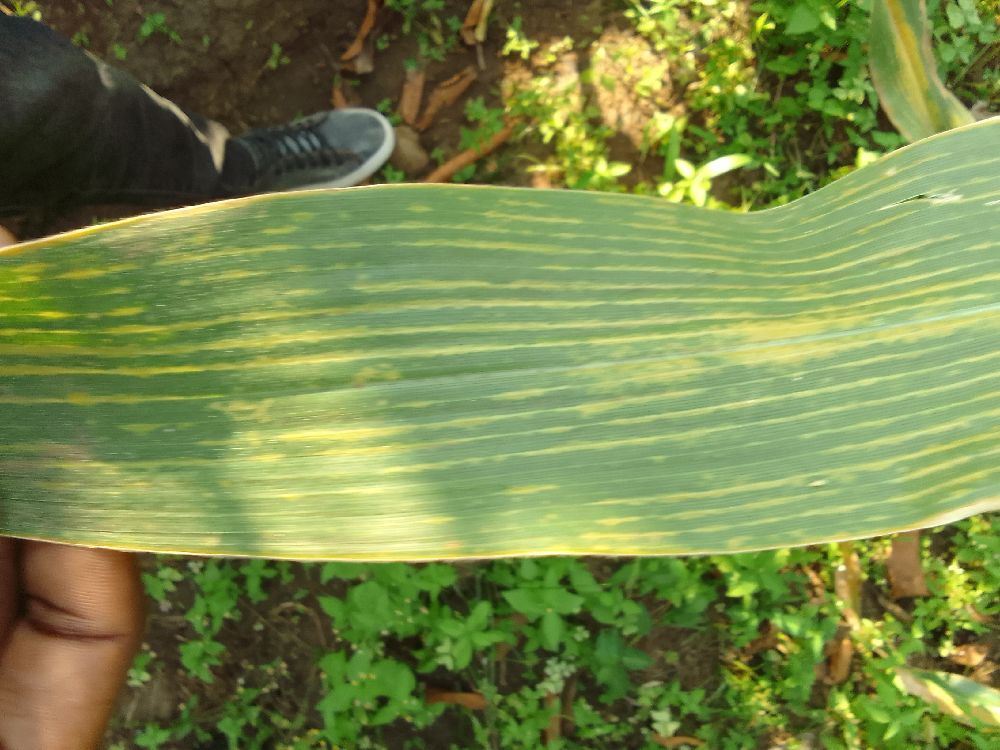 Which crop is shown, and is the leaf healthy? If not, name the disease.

maize, maize lethal necrosis
